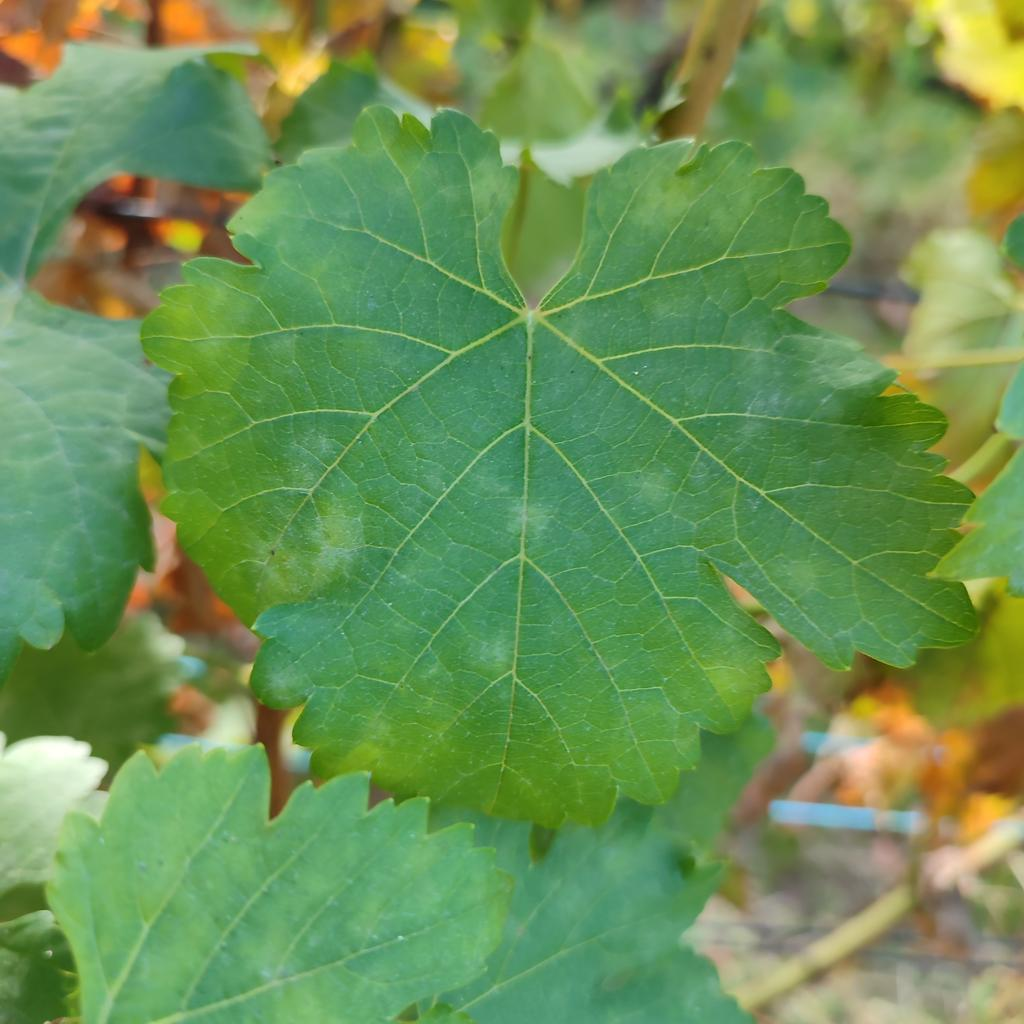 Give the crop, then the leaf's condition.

grapevine, powdery mildew
